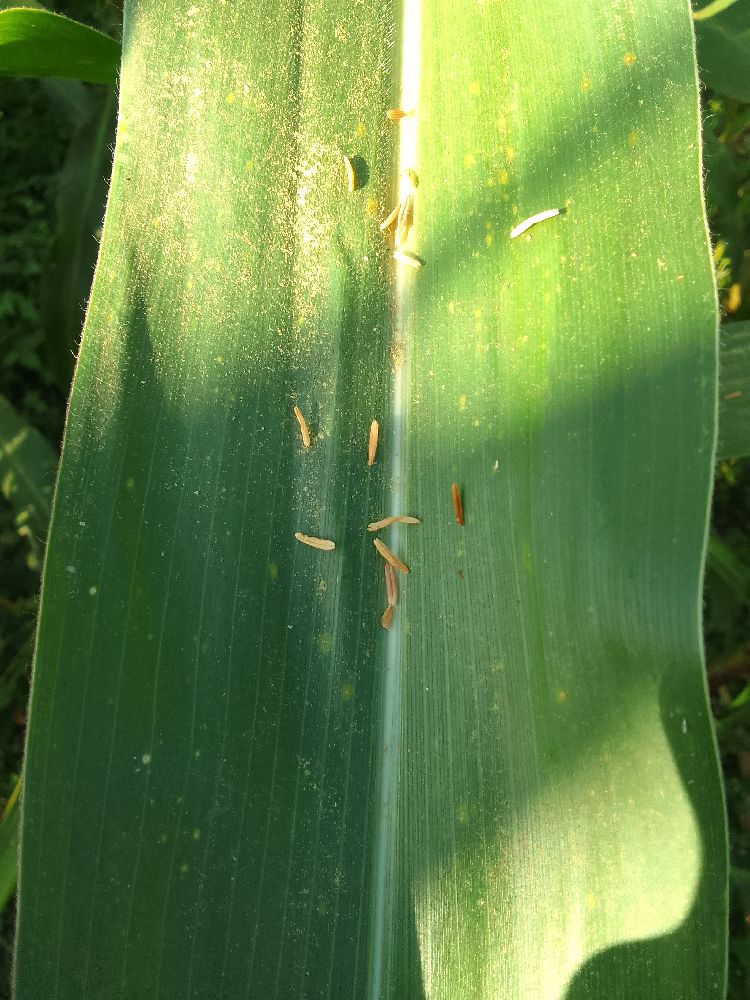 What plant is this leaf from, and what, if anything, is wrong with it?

maize, healthy
